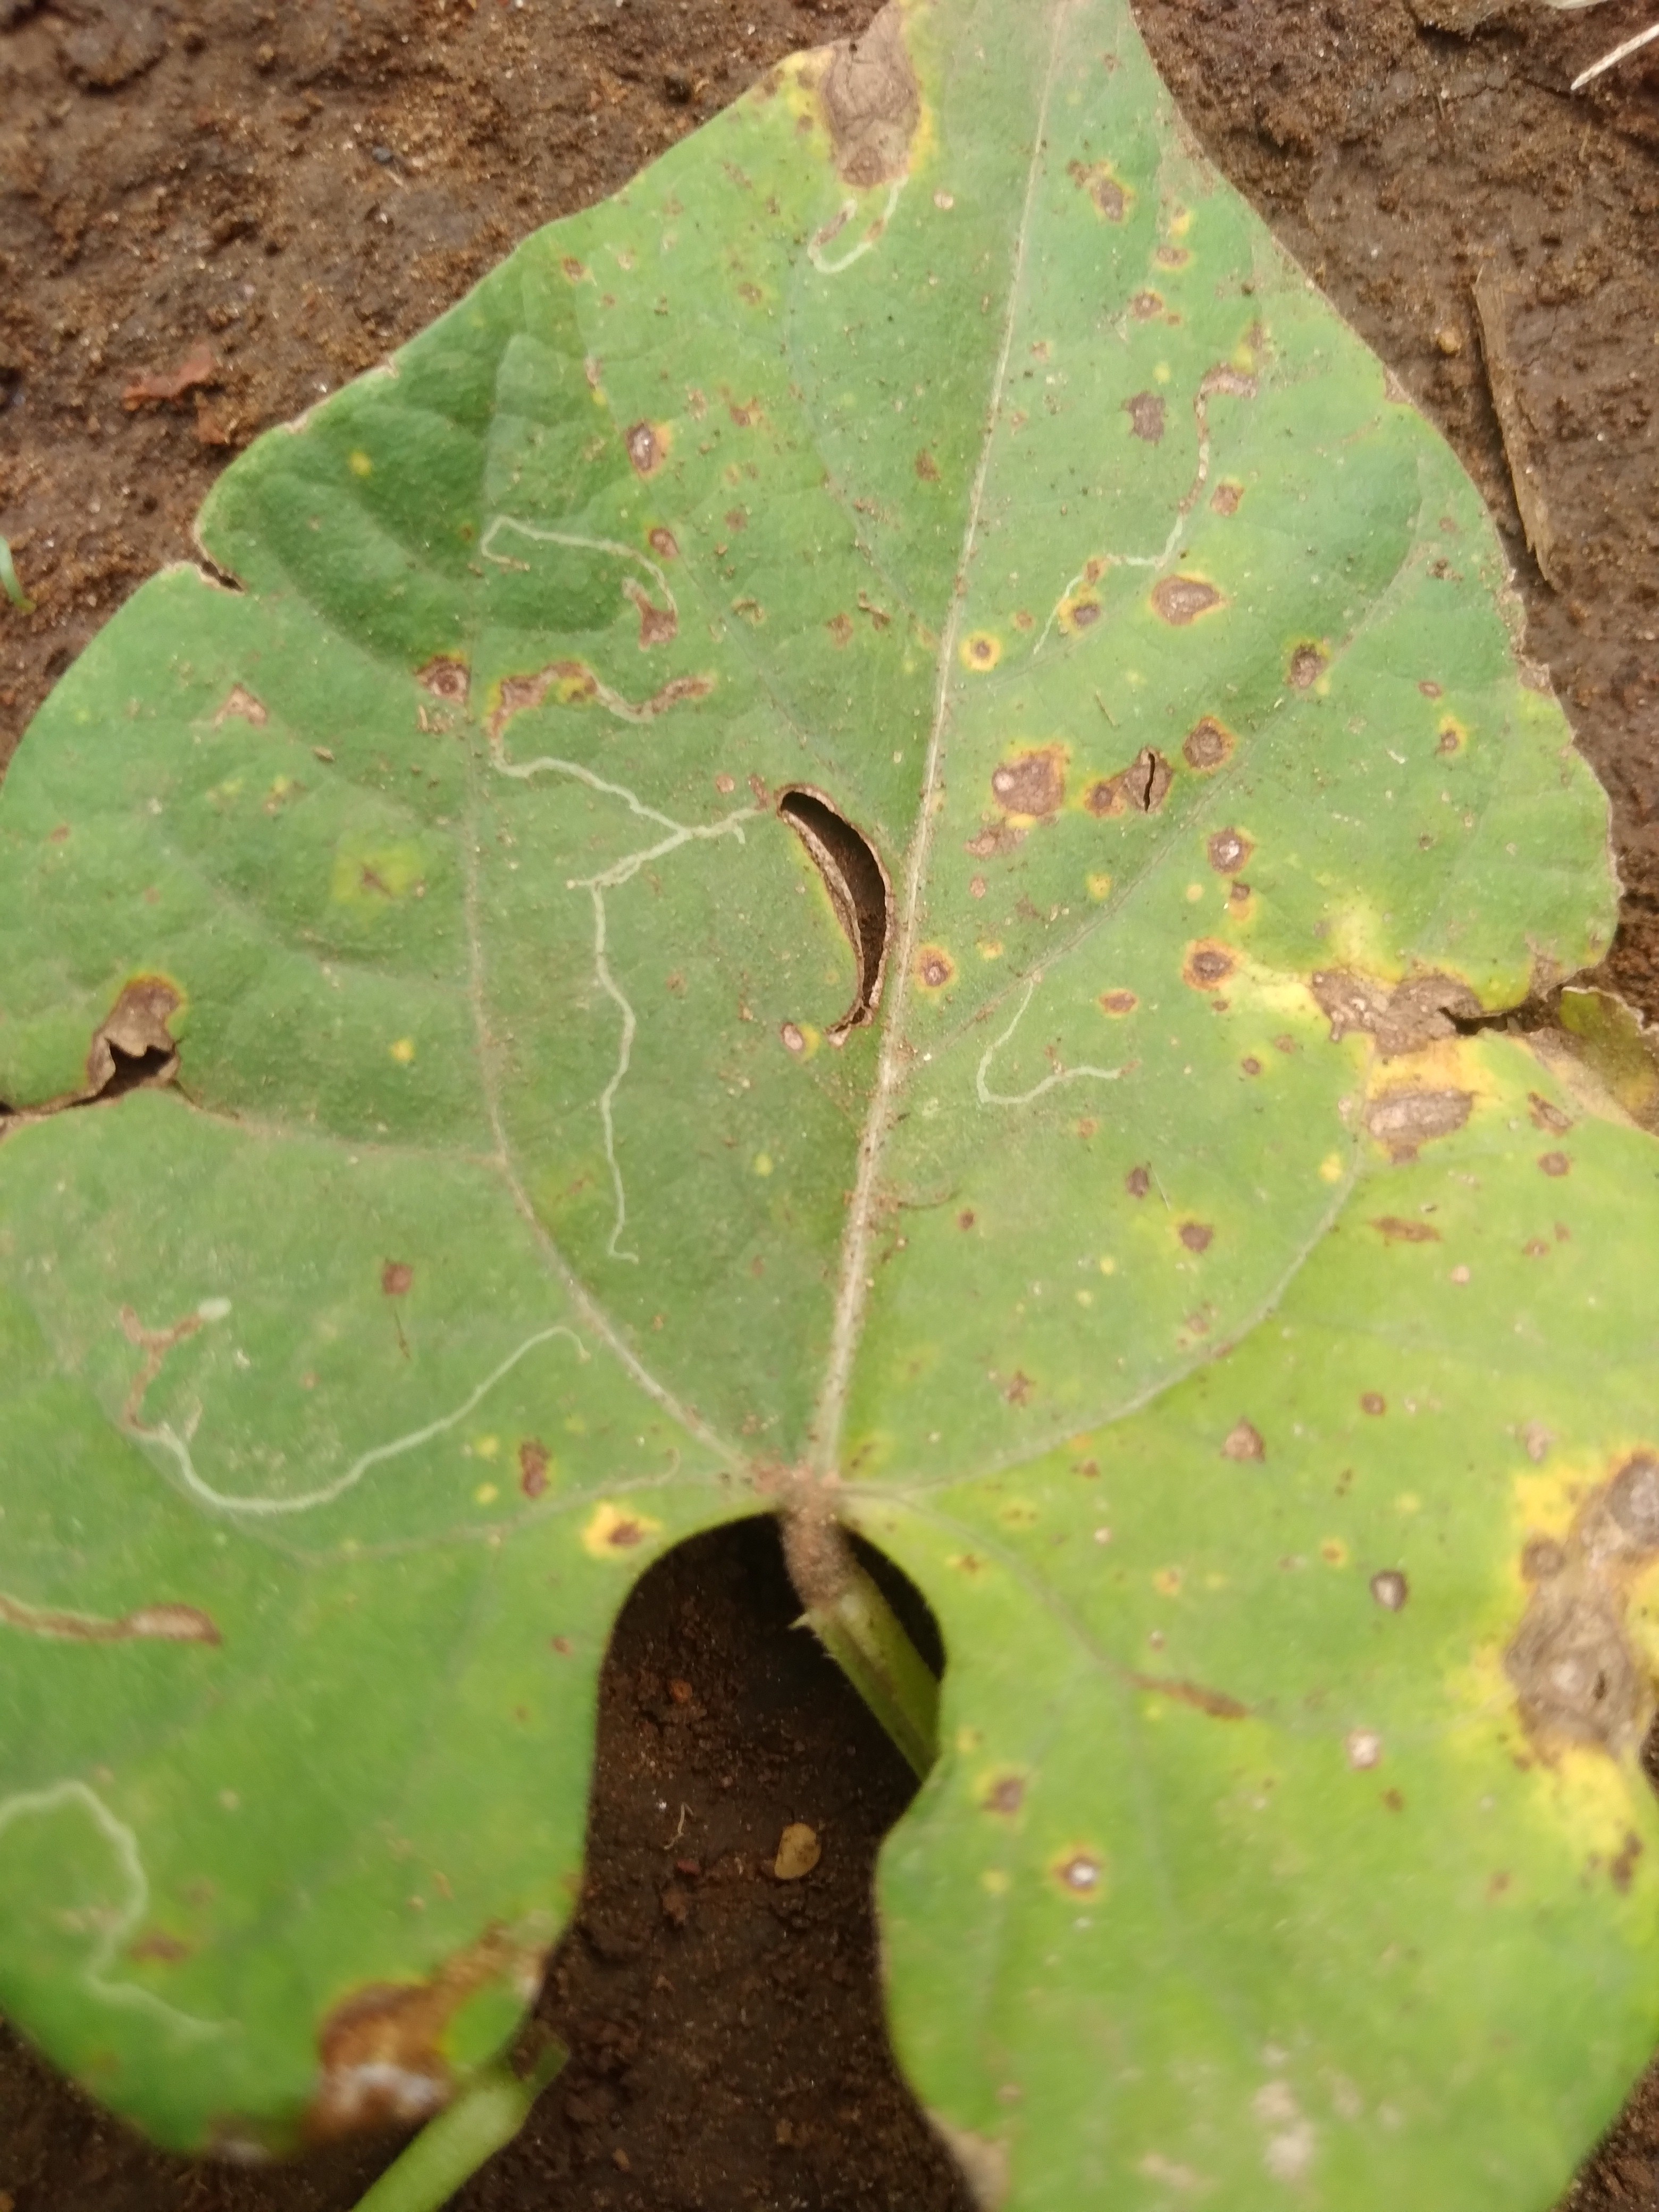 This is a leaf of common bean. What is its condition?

rust
